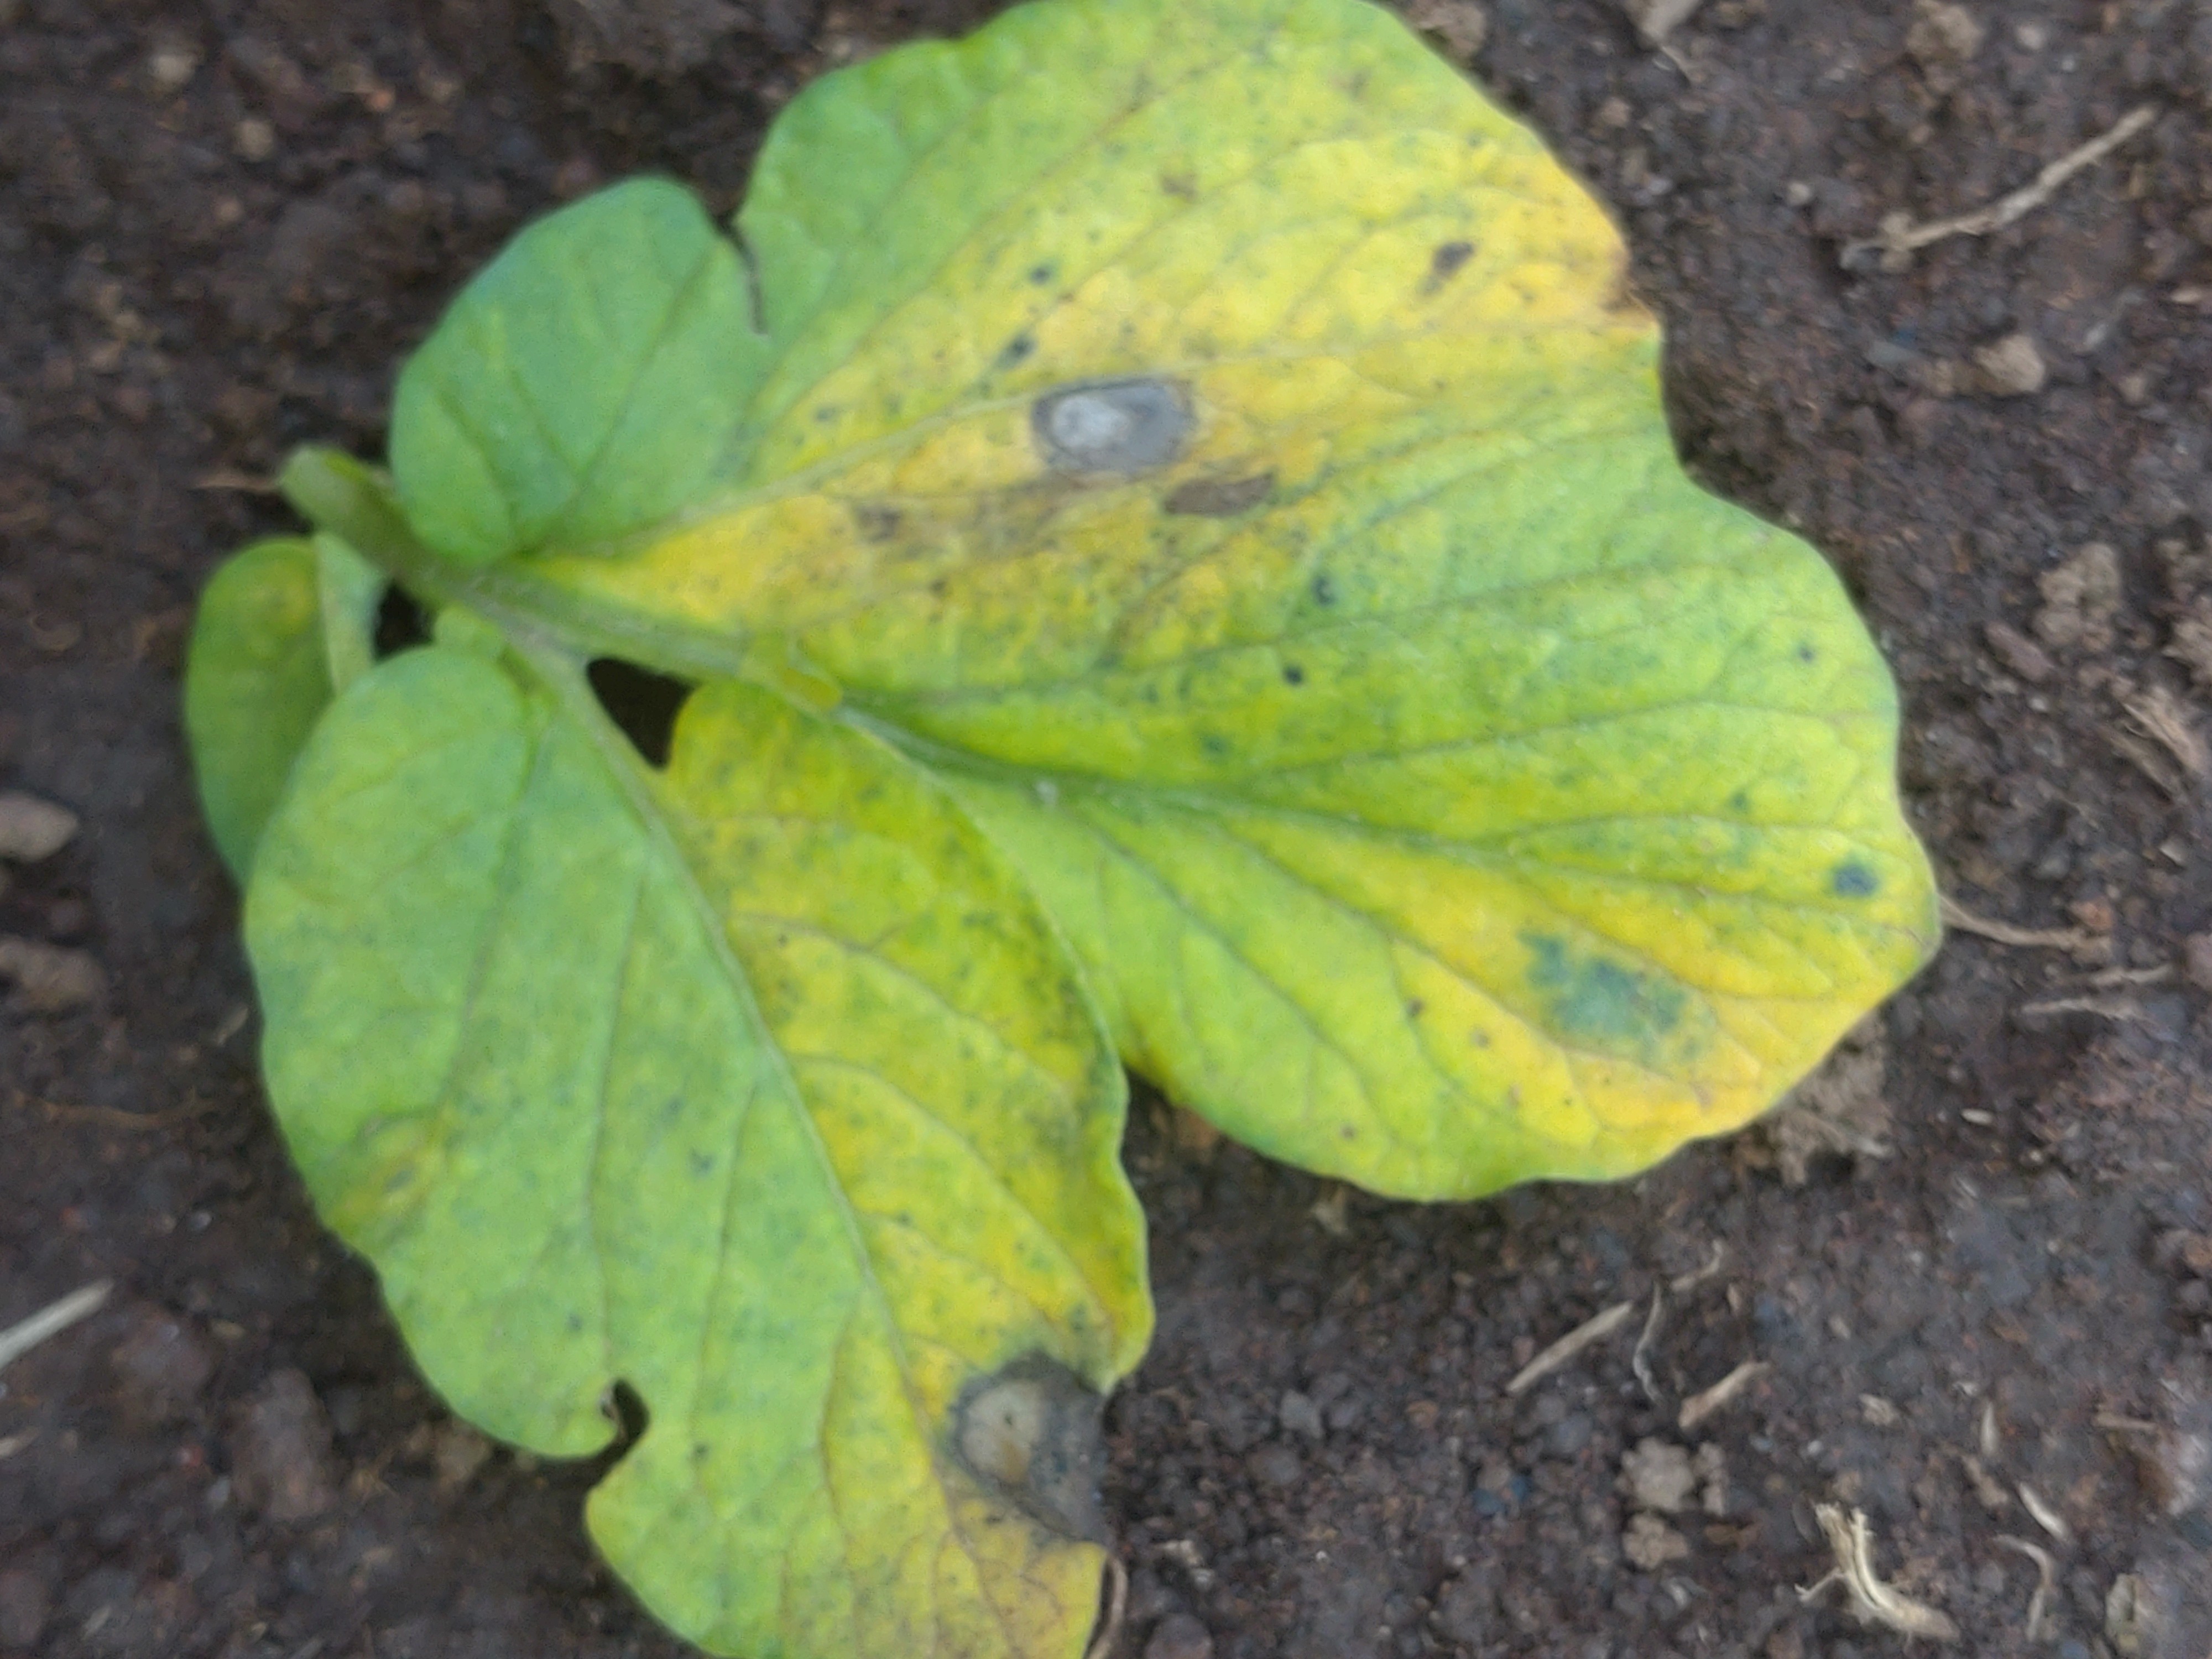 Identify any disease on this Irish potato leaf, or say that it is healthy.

late blight
